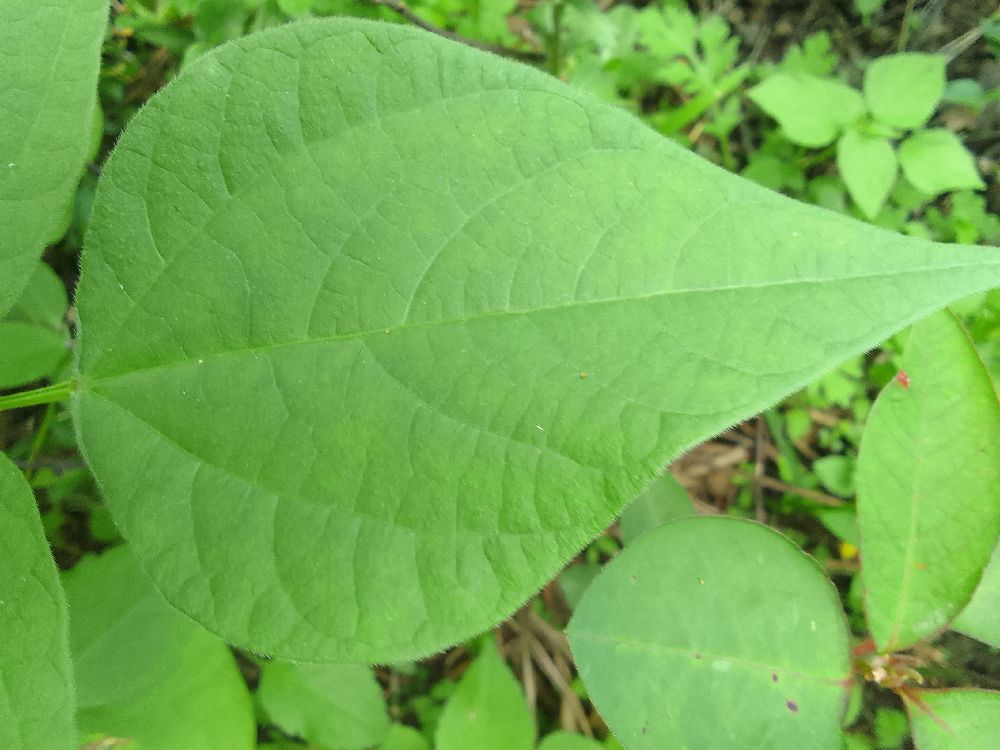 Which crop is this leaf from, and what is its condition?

common bean, healthy
